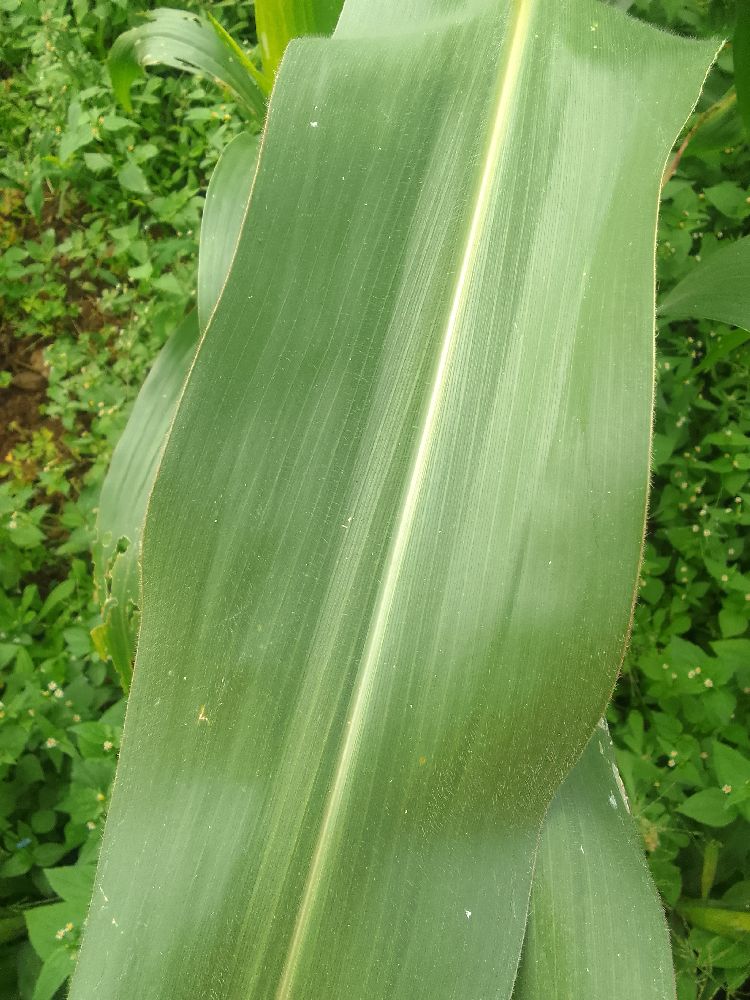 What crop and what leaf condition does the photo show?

maize, healthy
